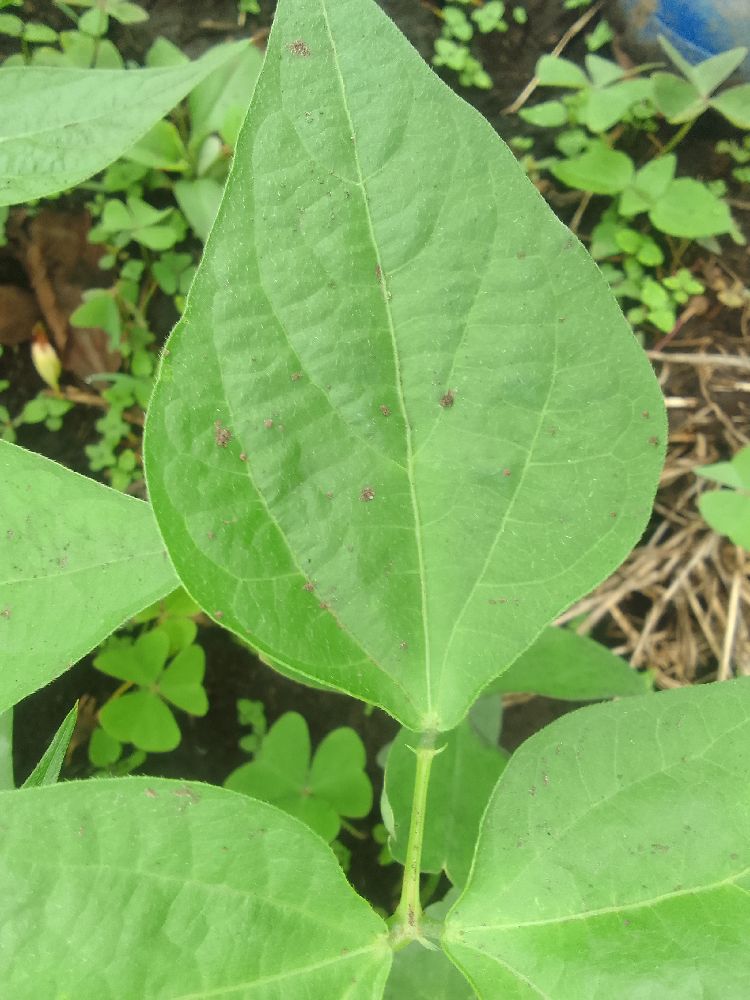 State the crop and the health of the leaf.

common bean, healthy
